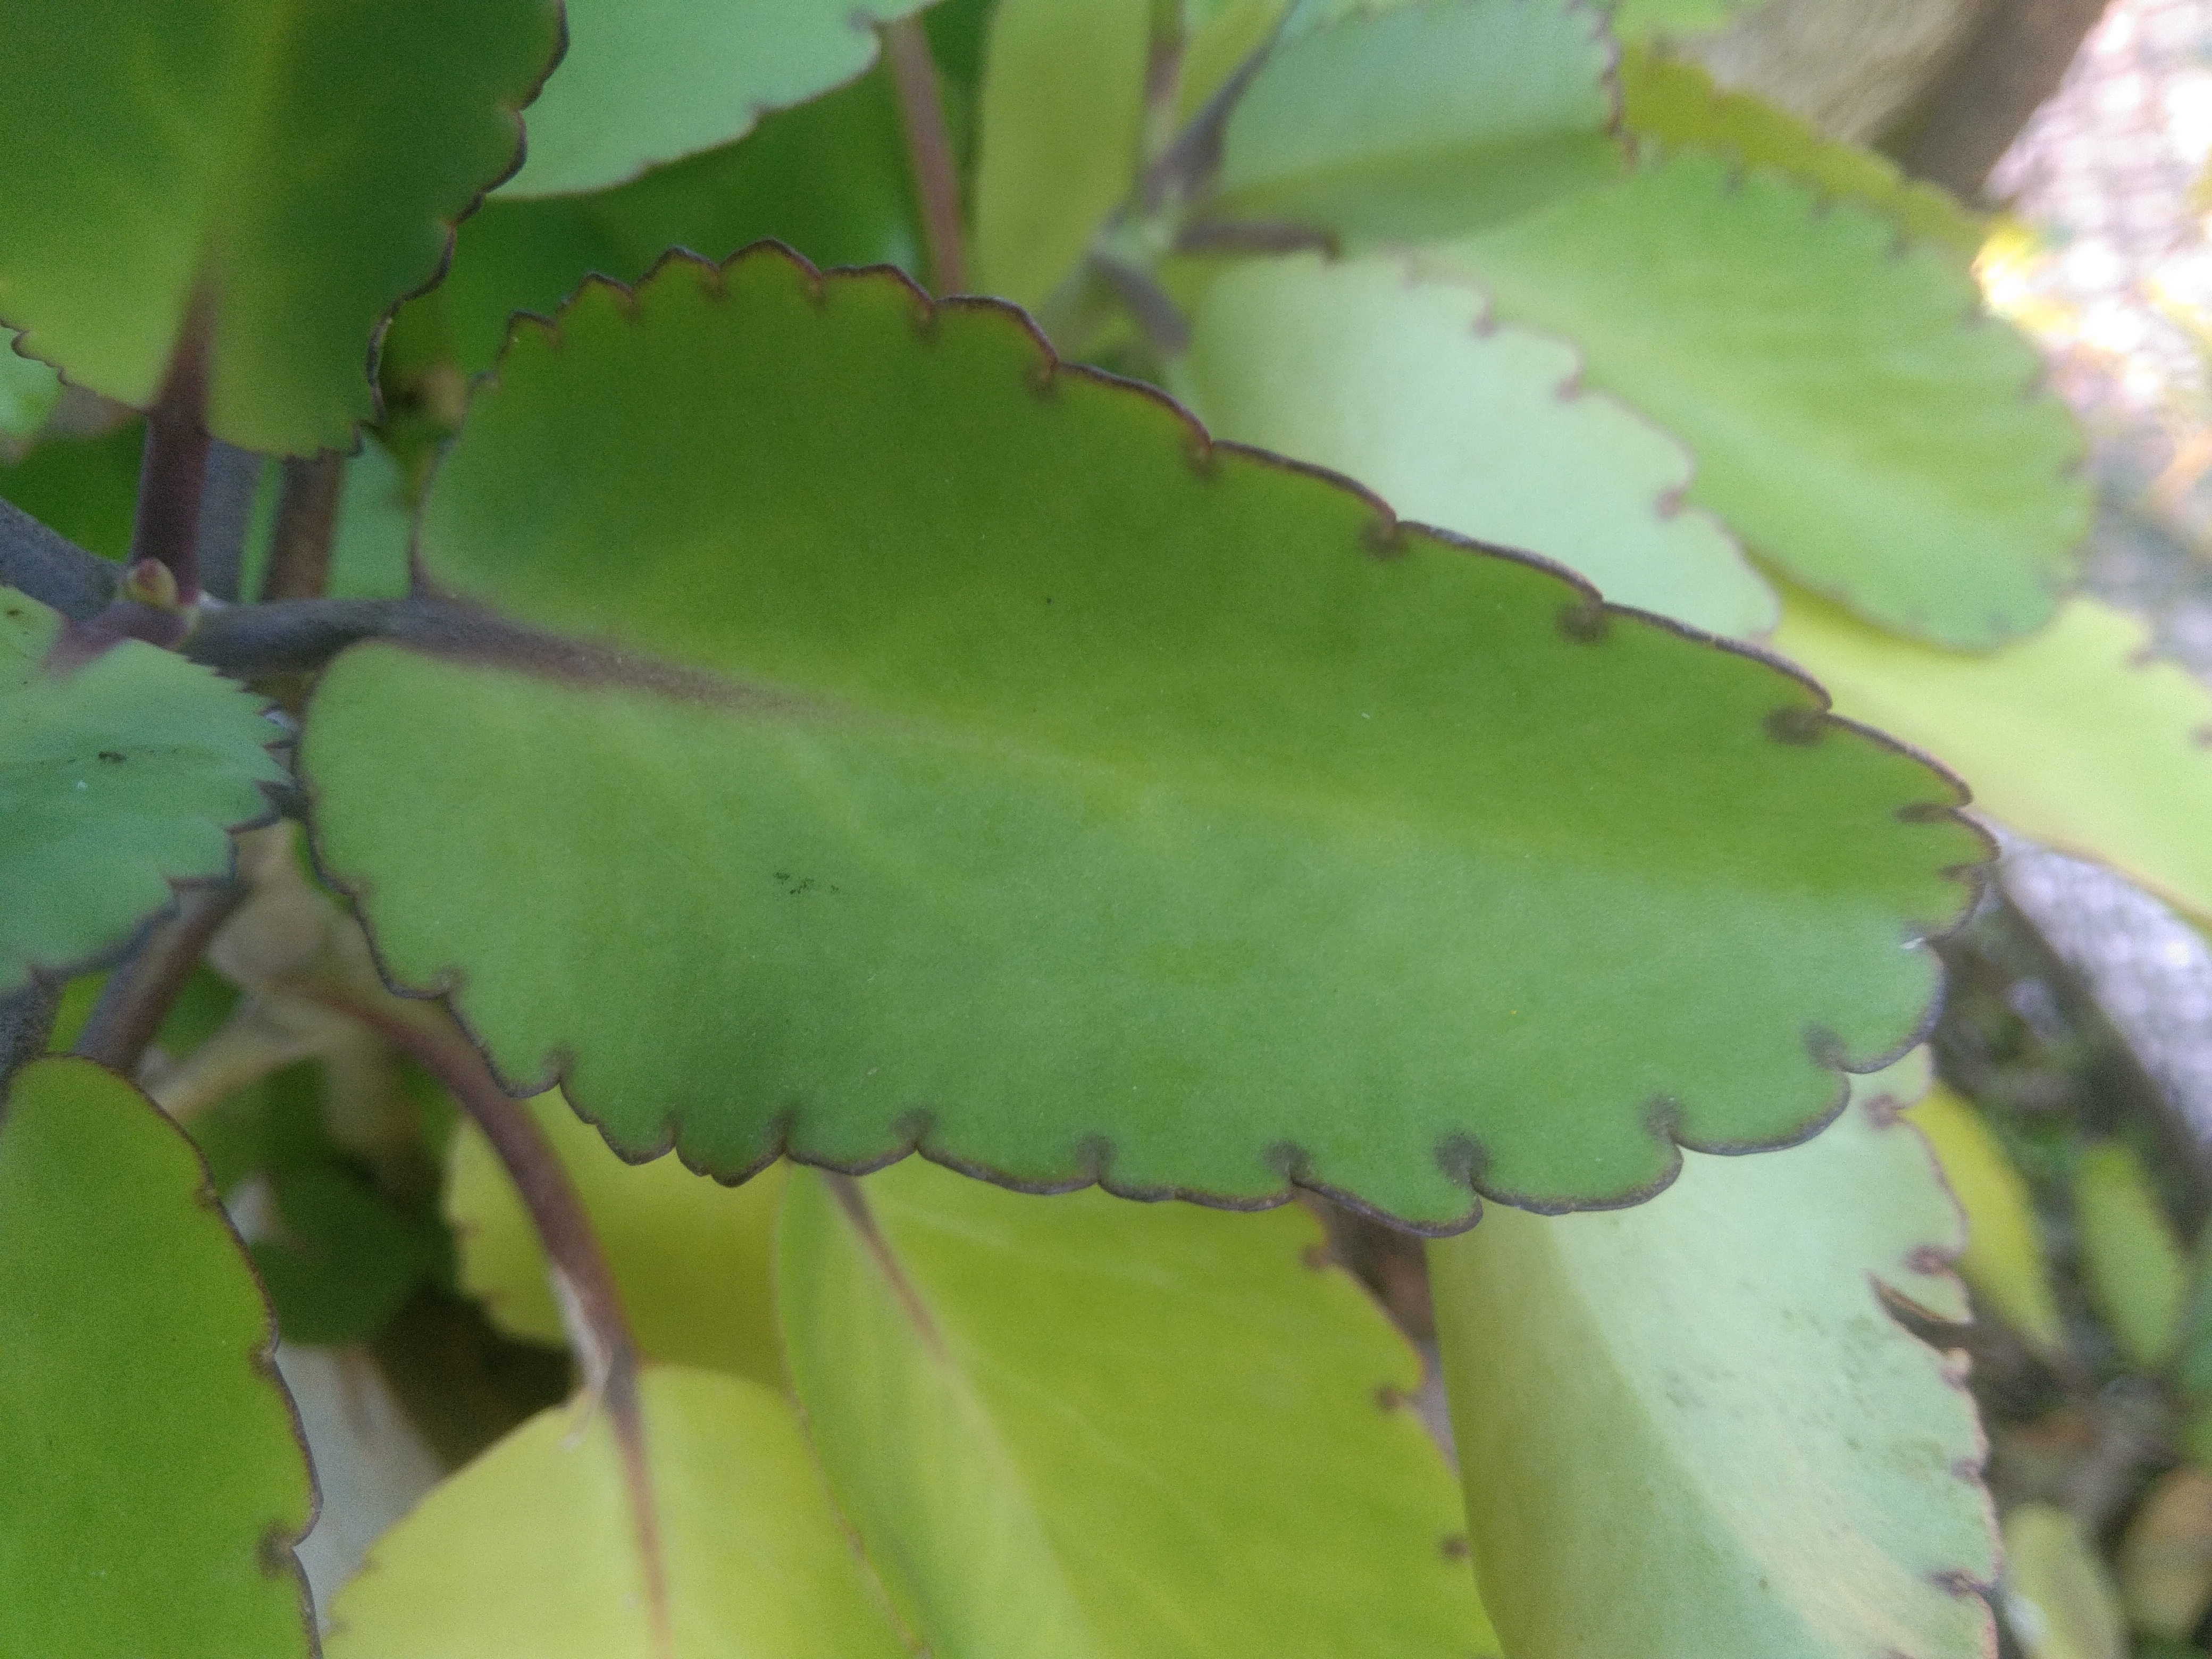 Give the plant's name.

pathorkuci
